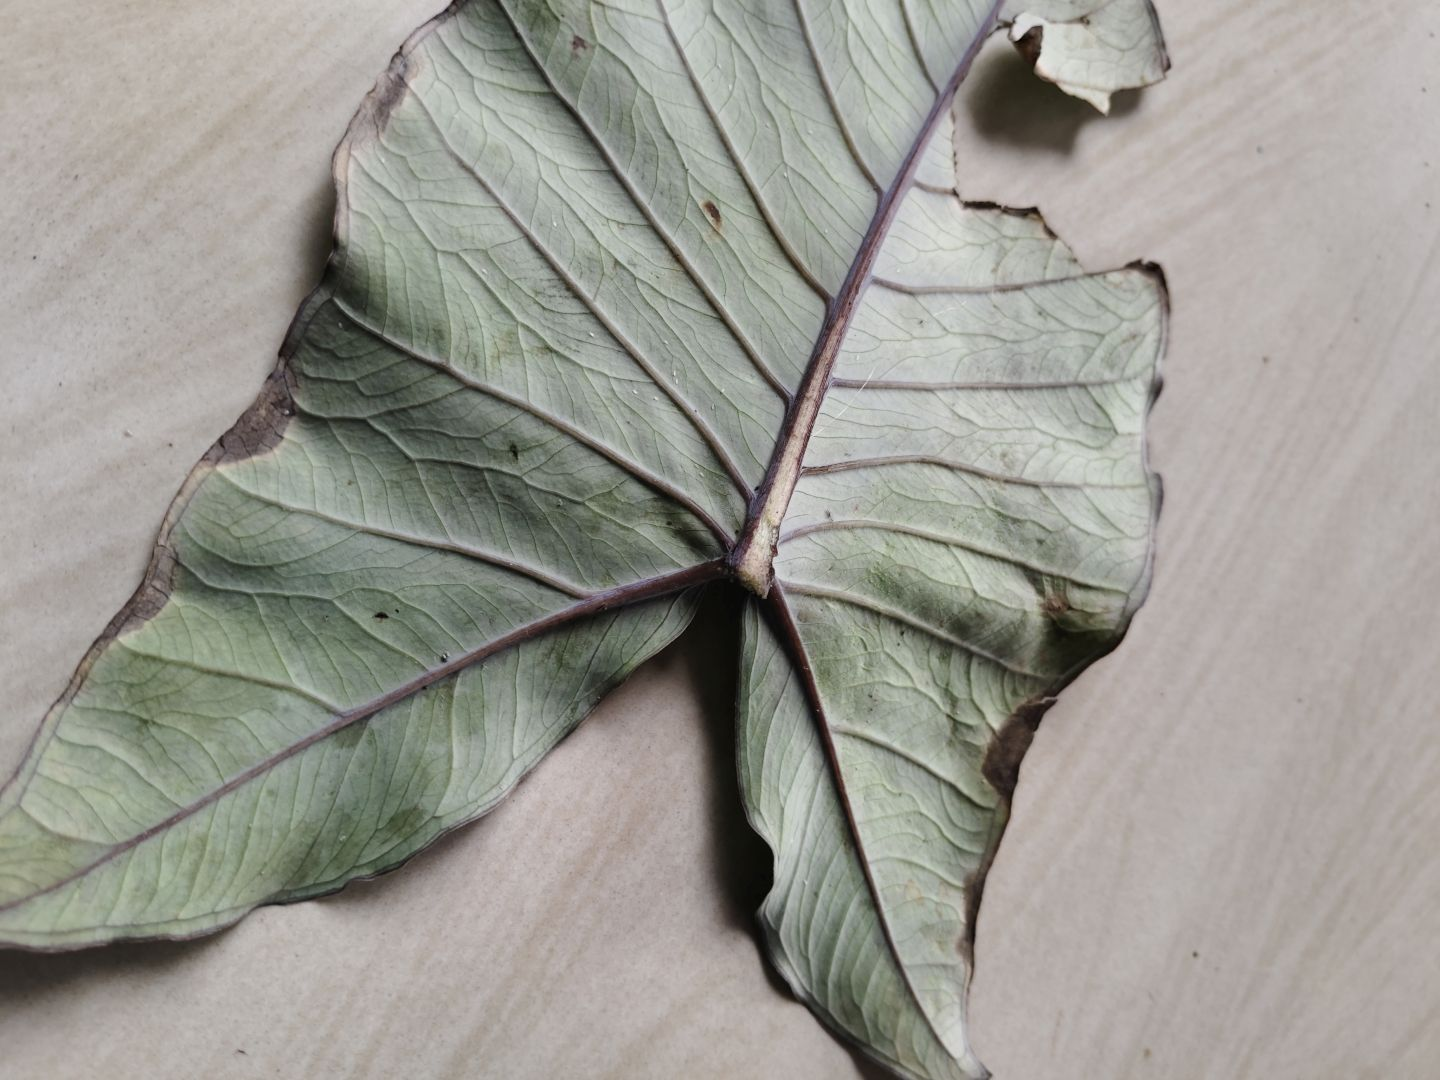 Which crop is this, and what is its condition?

taro, leaf blight
